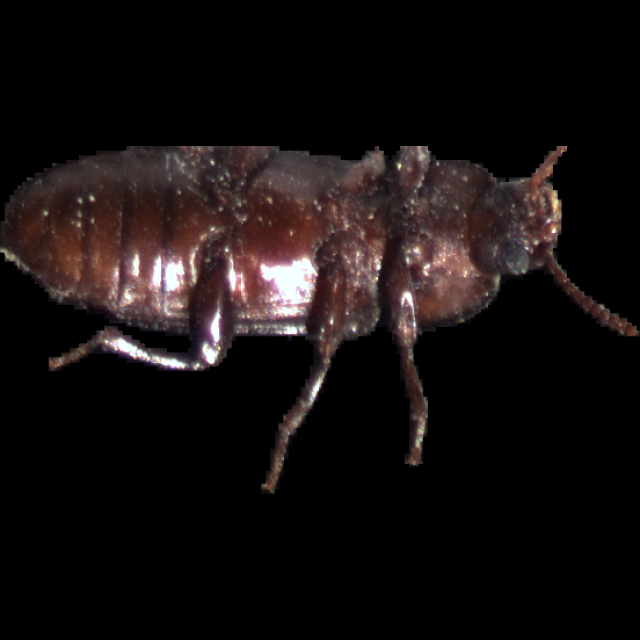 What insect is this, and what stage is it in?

mealworm beetle
